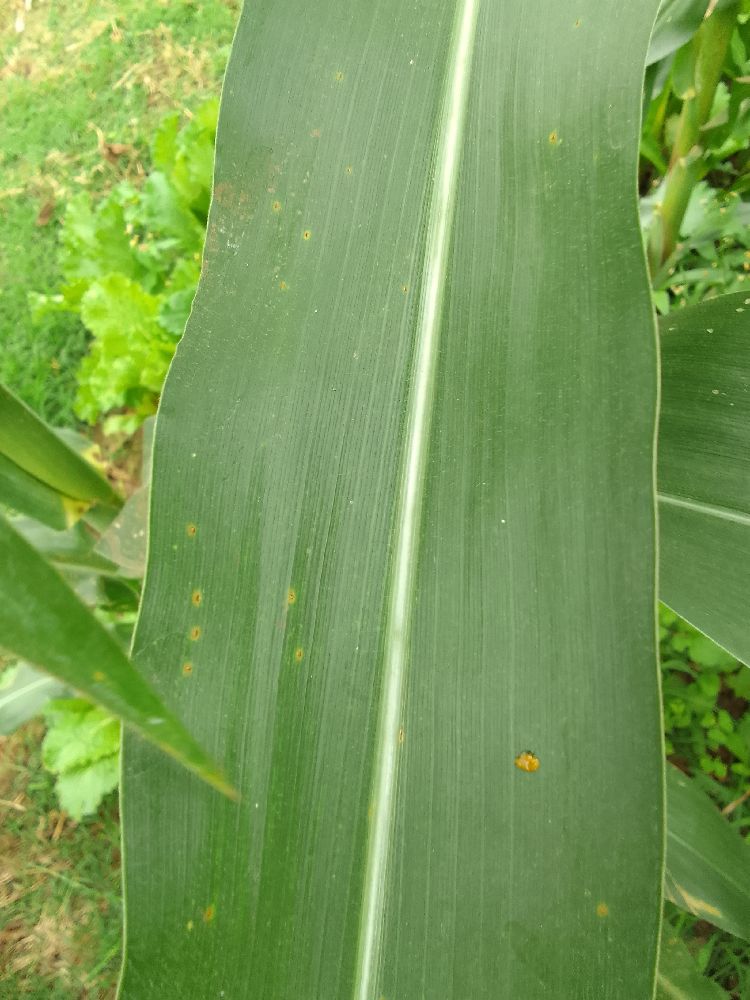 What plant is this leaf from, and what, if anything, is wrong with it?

maize, healthy
